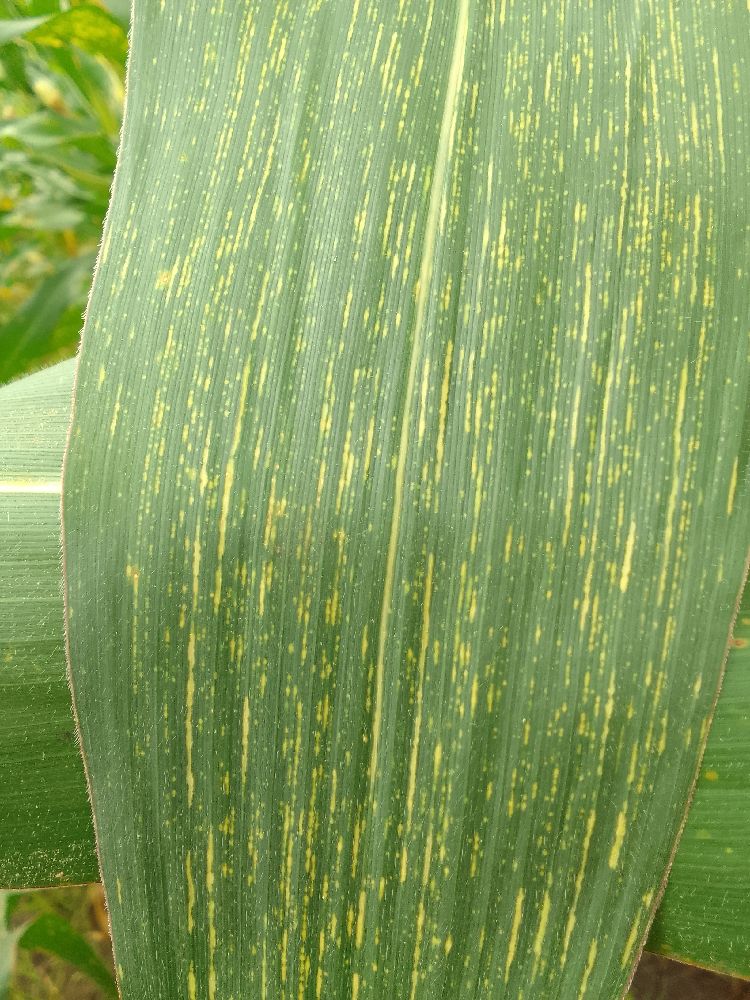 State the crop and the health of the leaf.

maize, maize streak virus
